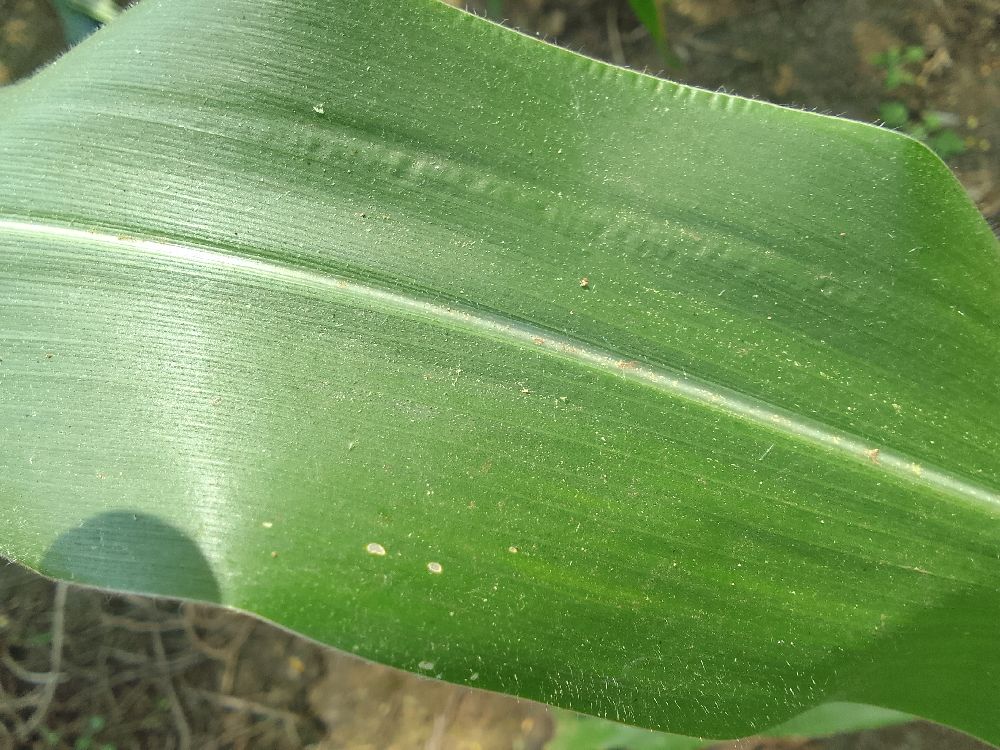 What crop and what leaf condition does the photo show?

maize, healthy
